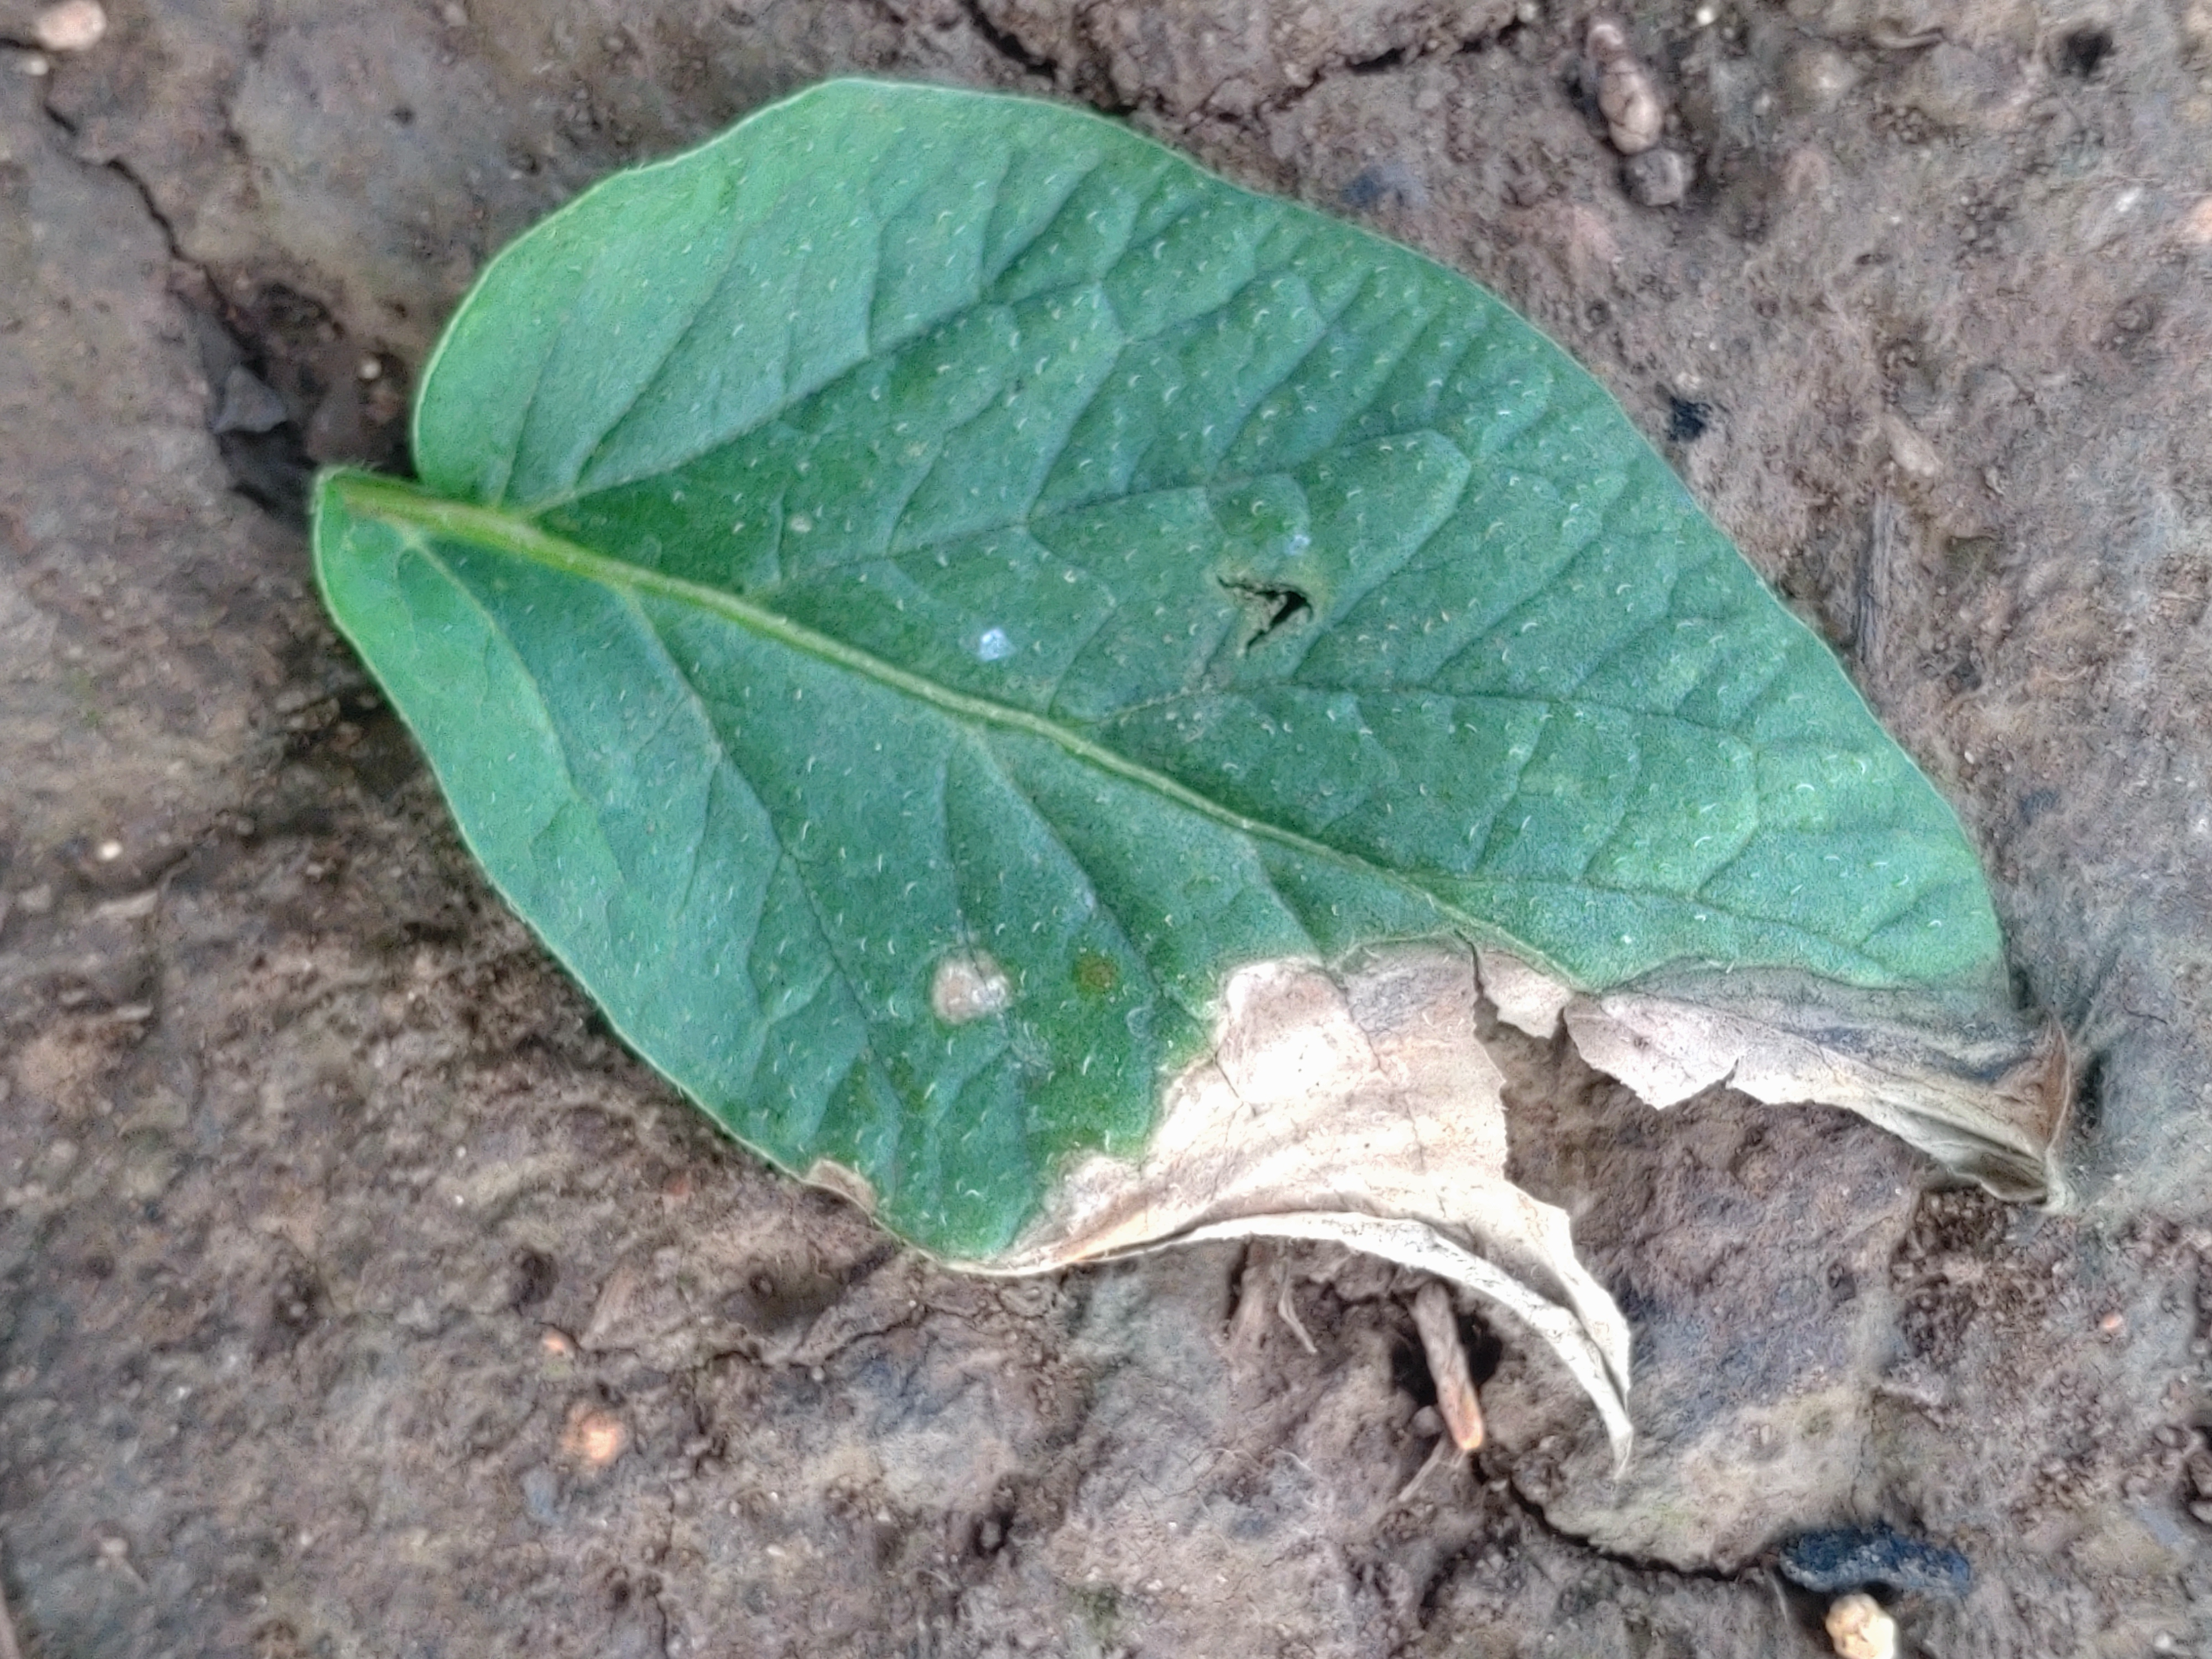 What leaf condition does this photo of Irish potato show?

early blight
